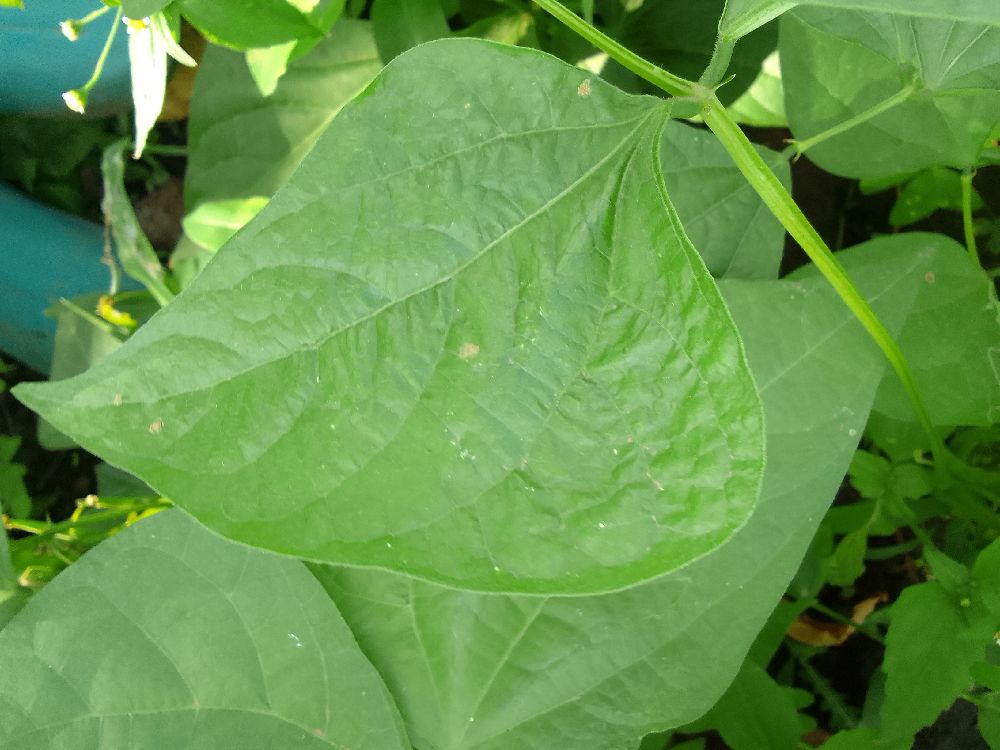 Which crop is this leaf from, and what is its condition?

common bean, healthy
